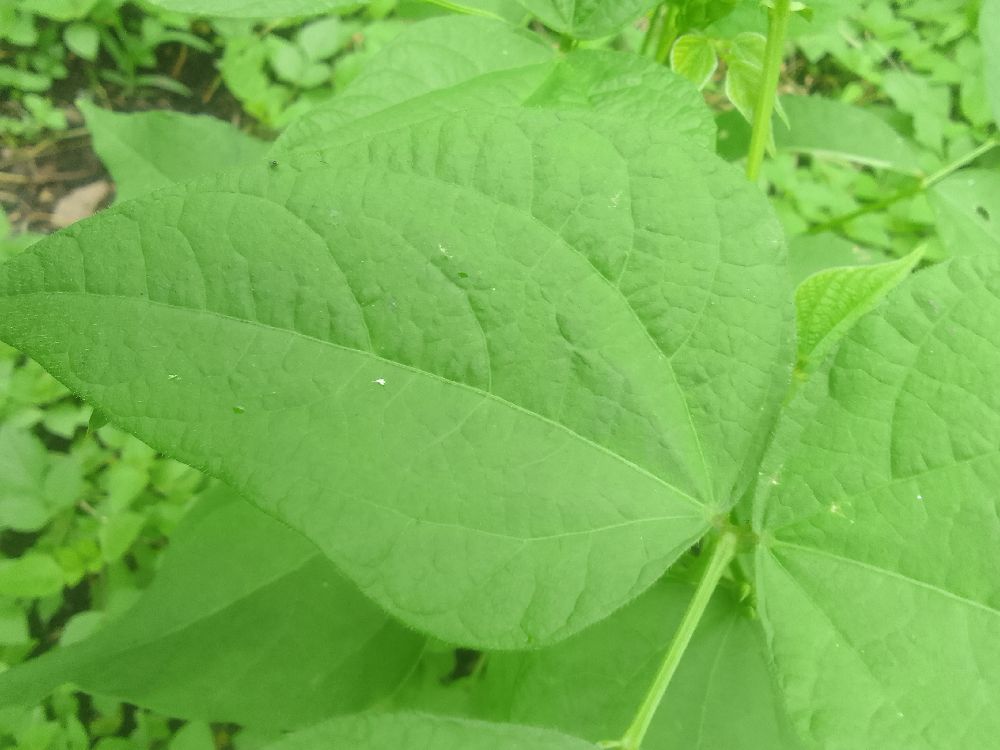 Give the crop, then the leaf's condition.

common bean, healthy
